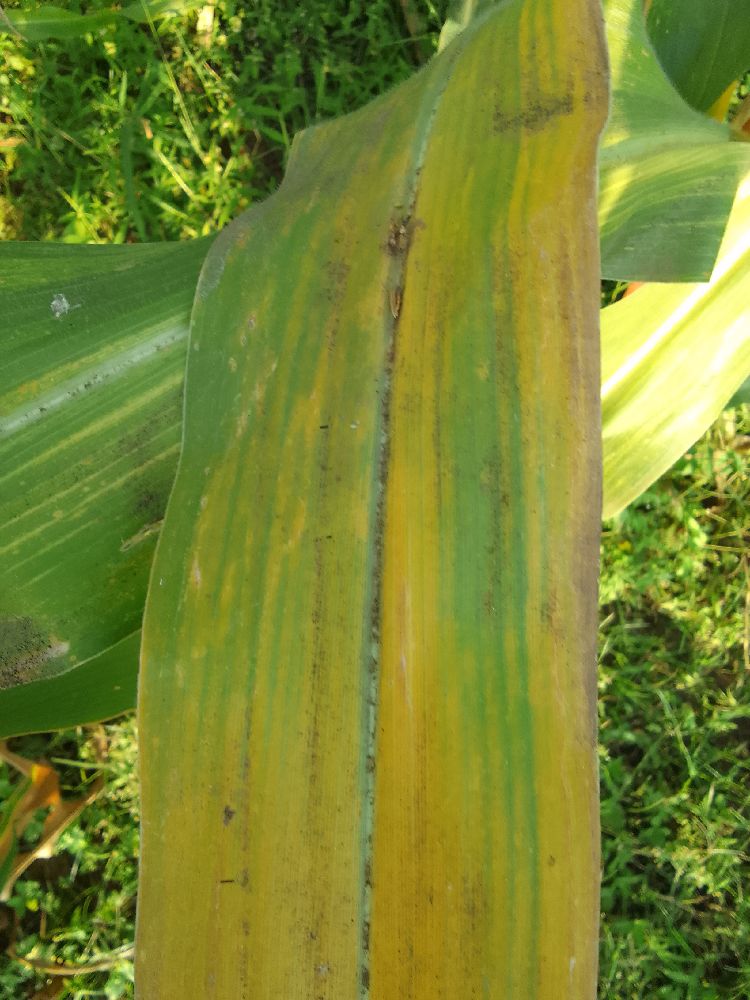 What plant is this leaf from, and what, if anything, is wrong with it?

maize, maize lethal necrosis
